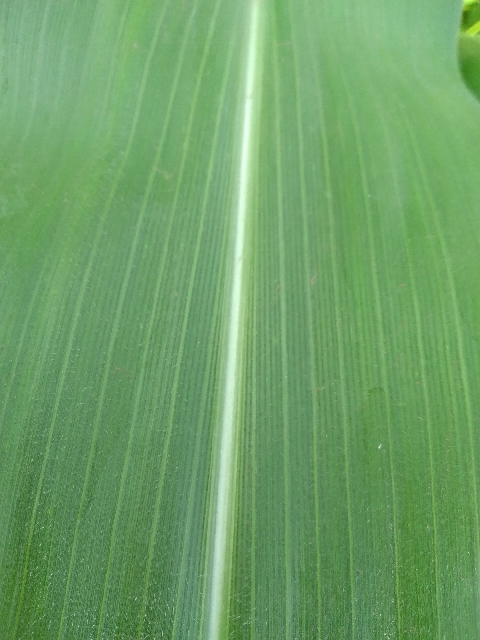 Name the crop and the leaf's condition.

maize, healthy
